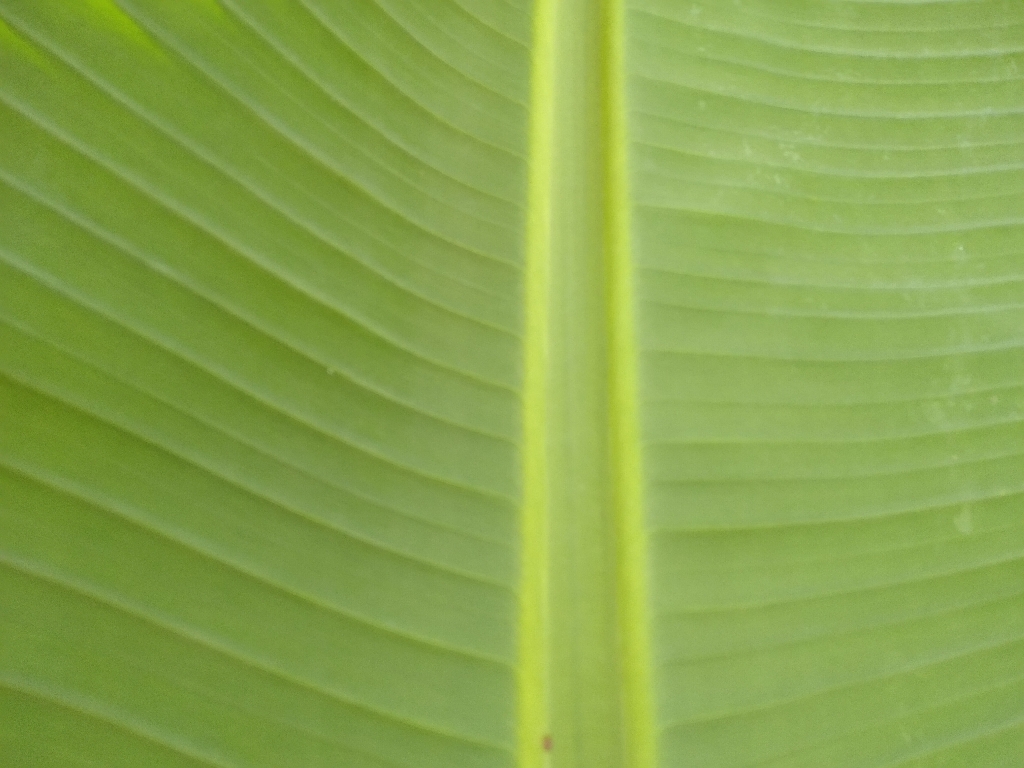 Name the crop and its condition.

banana, healthy
